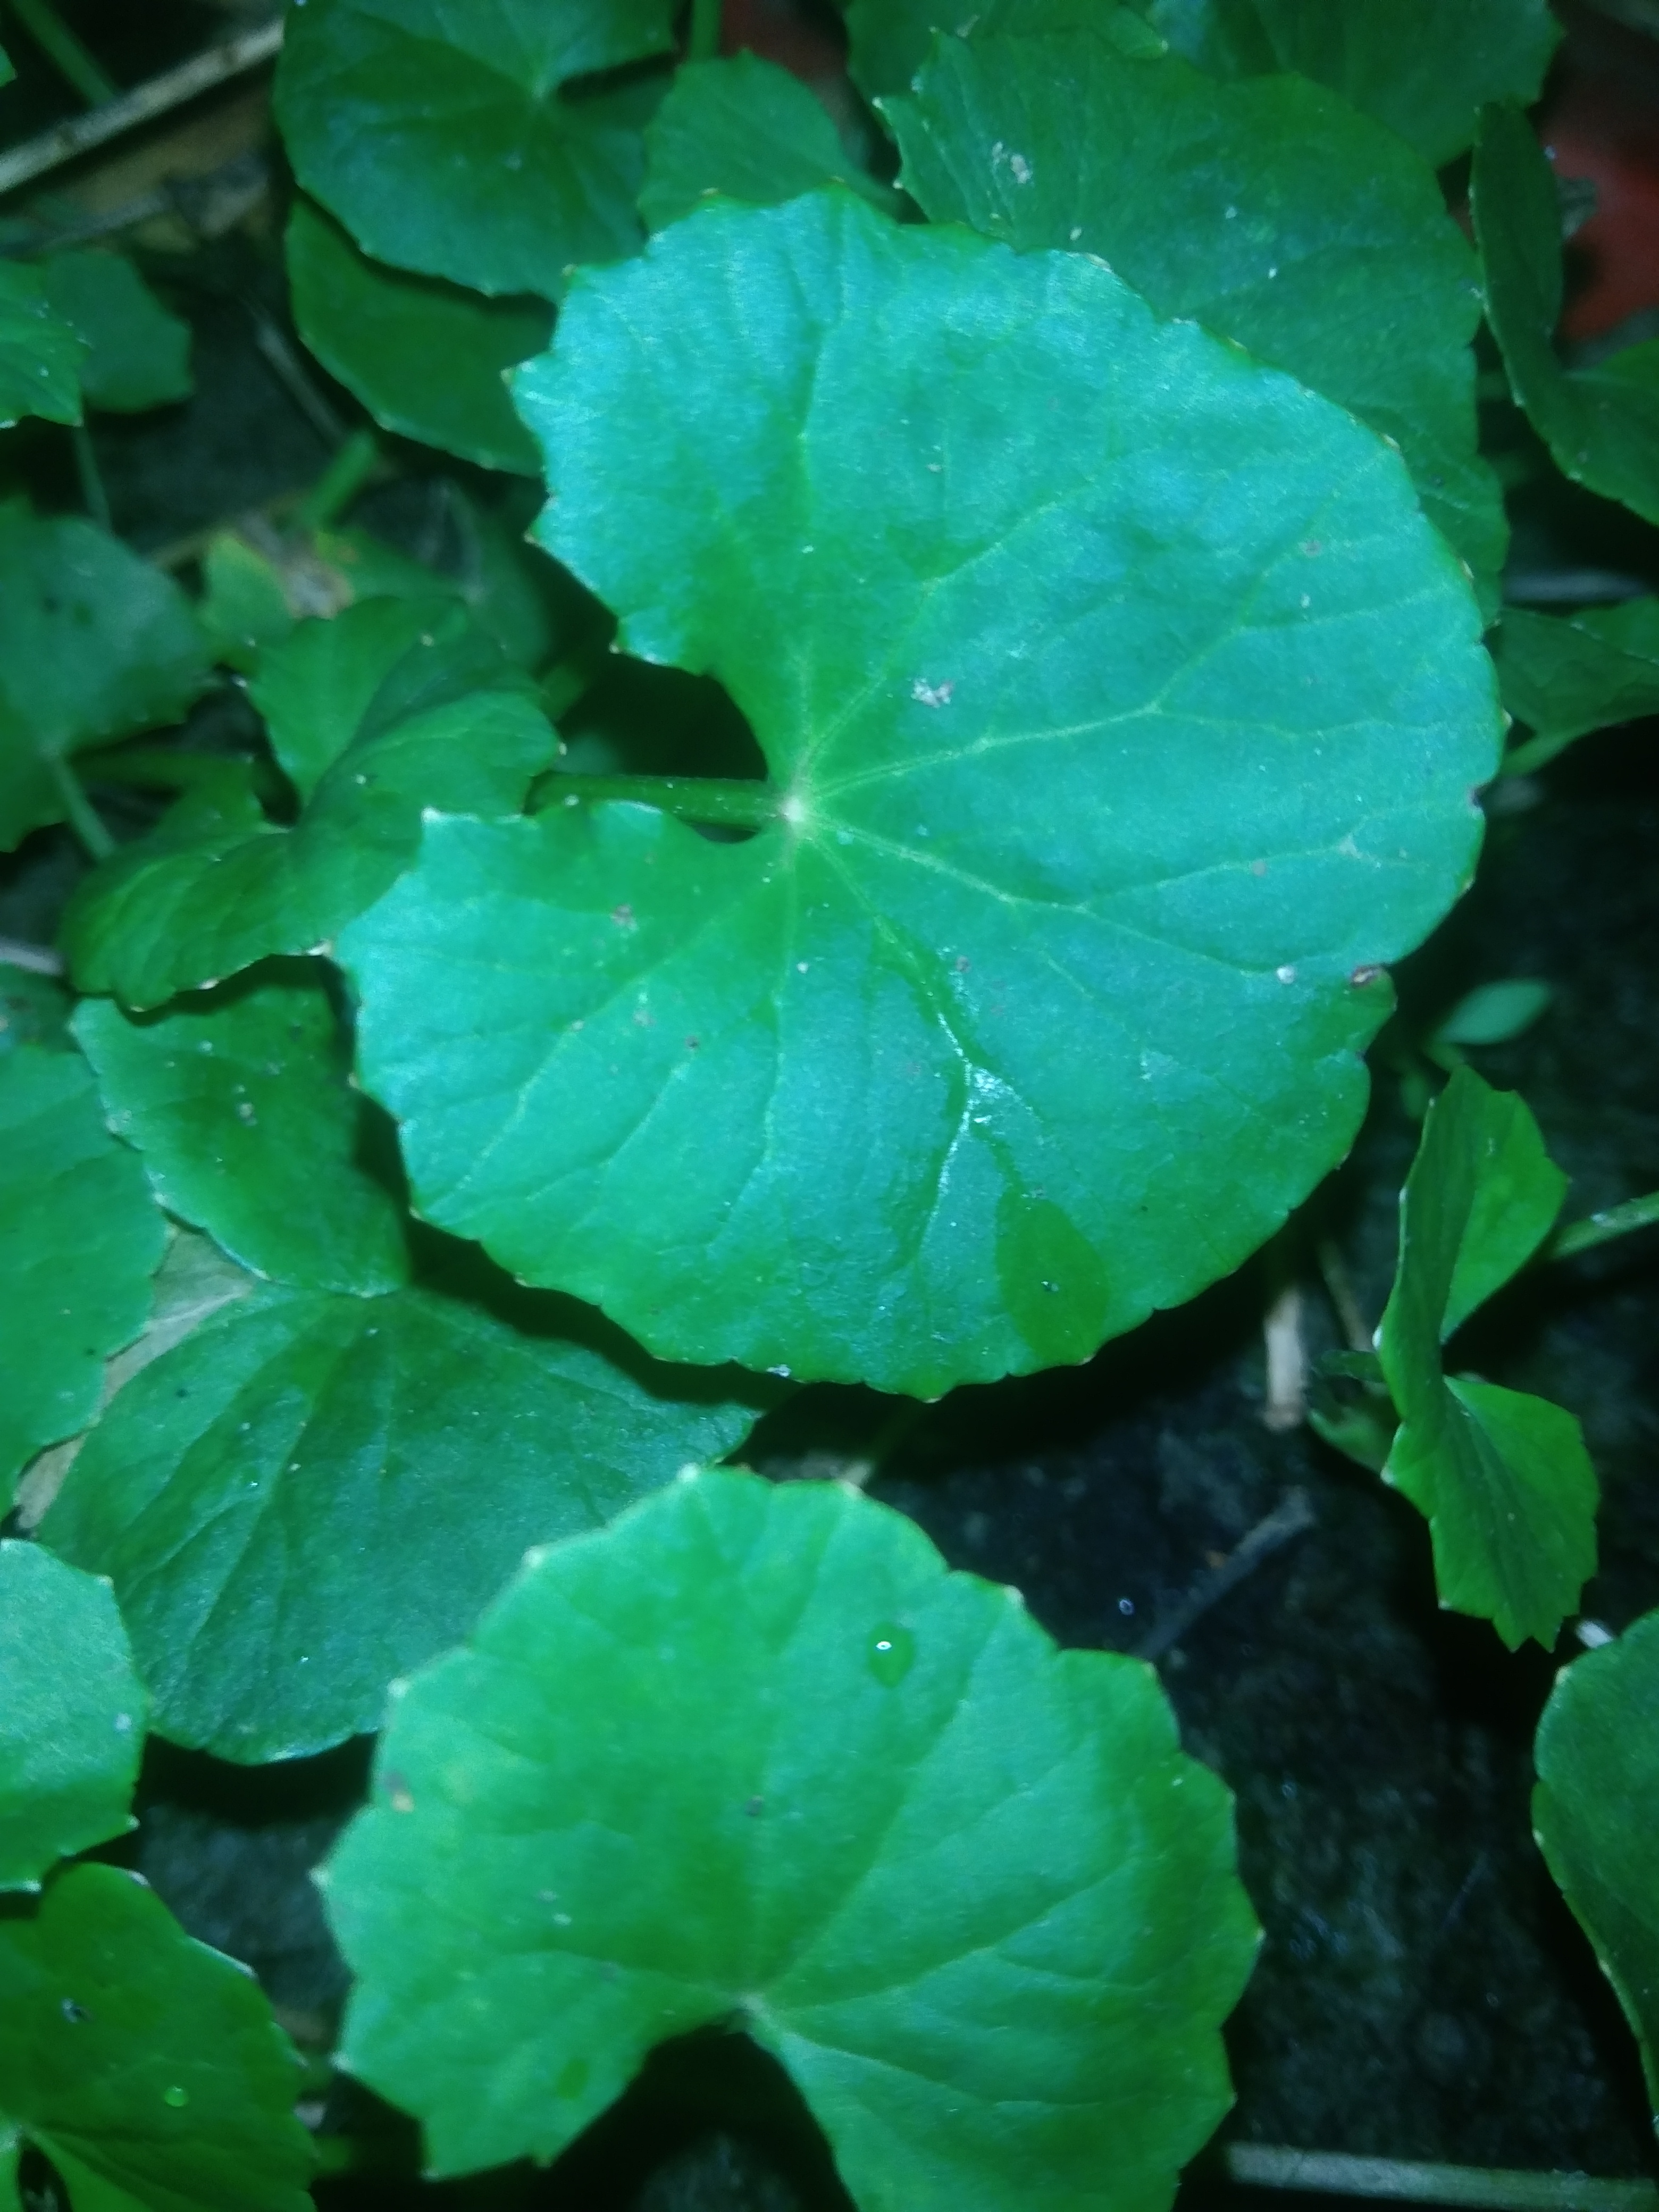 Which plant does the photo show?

thankuni
